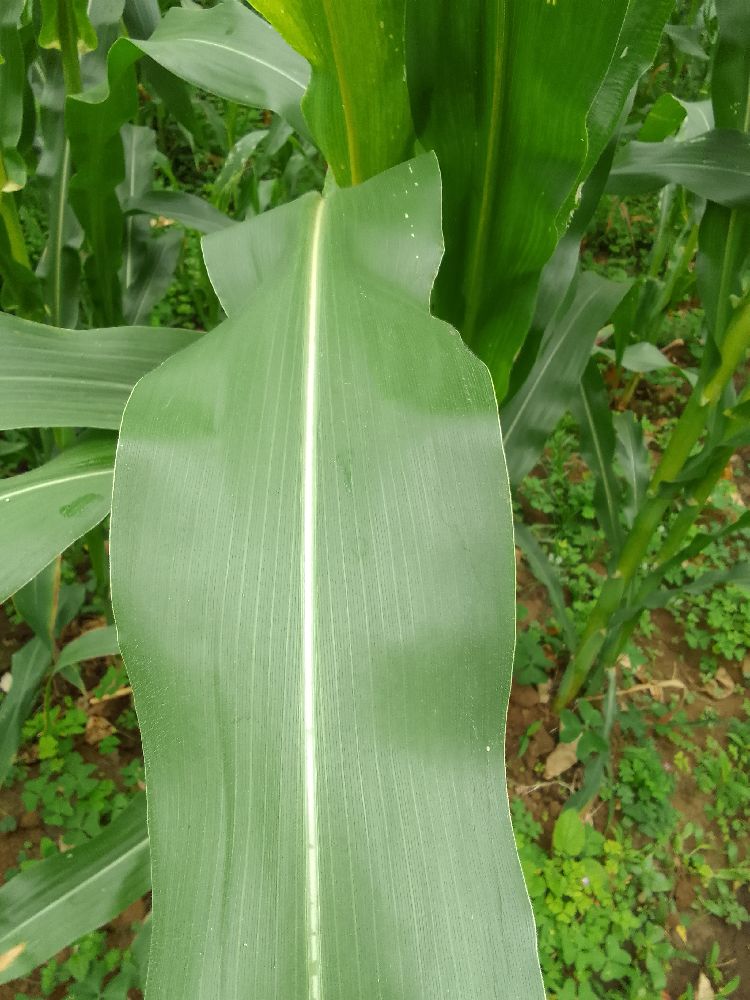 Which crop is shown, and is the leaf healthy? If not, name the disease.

maize, healthy
